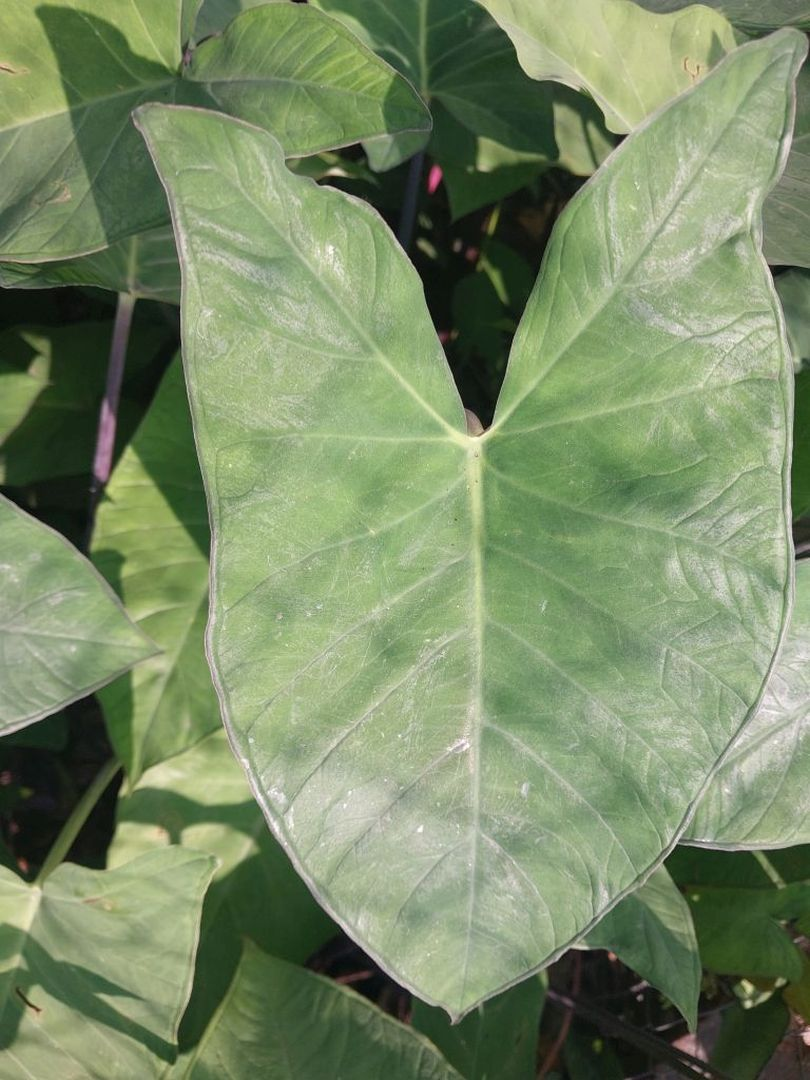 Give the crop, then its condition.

taro, healthy
